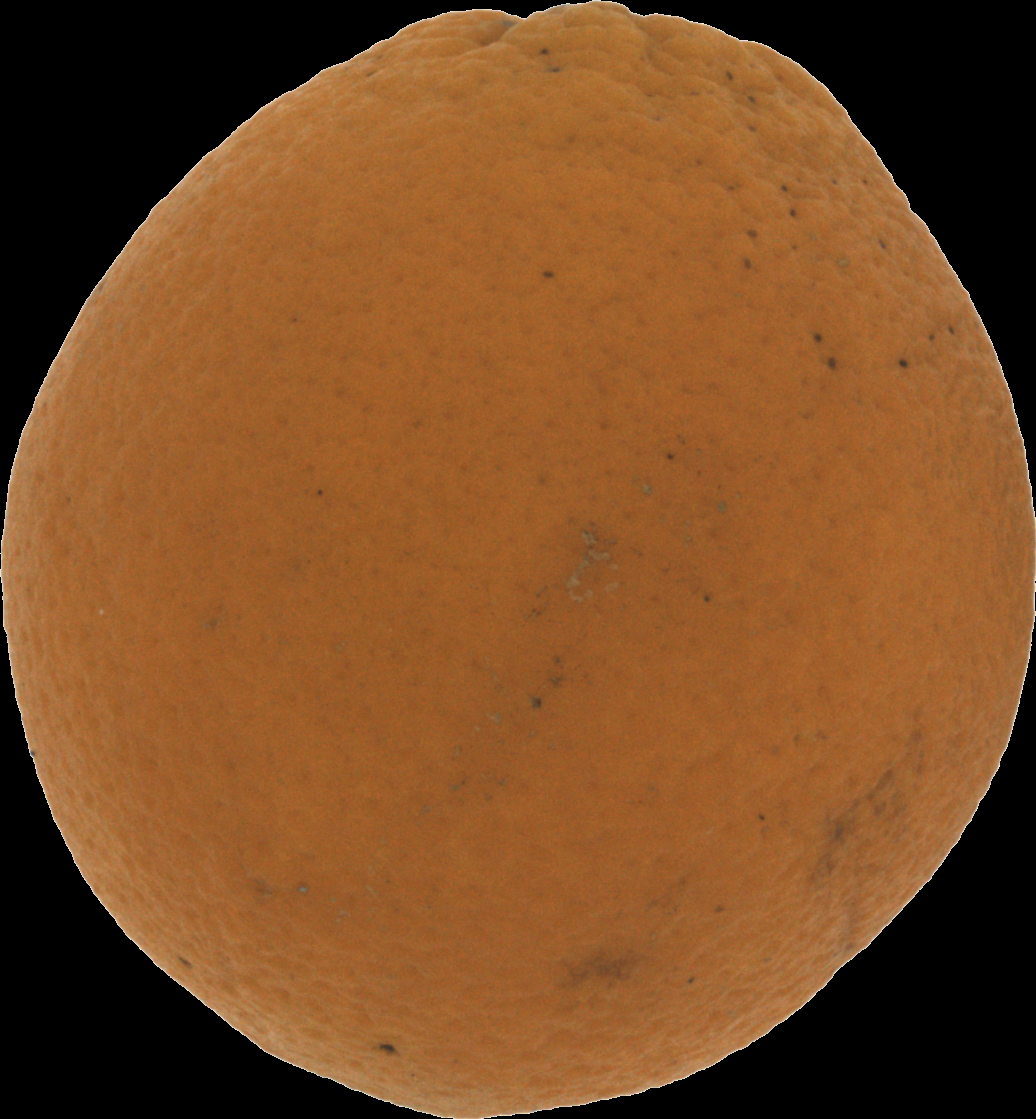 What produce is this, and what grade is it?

orange, bad
